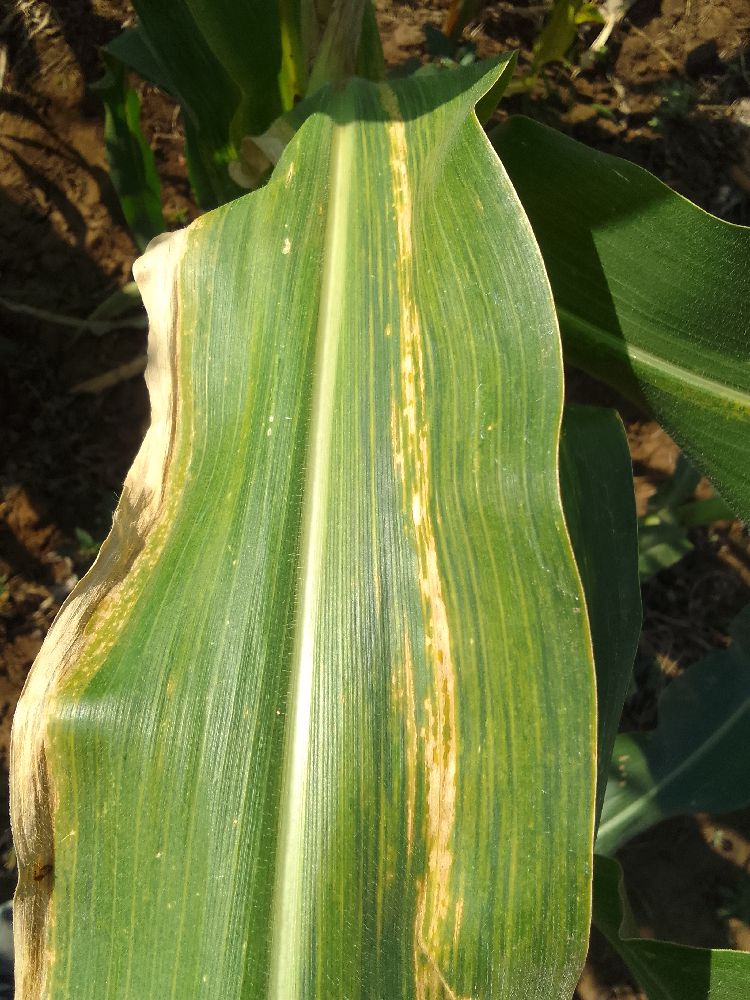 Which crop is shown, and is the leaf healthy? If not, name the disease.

maize, maize lethal necrosis
